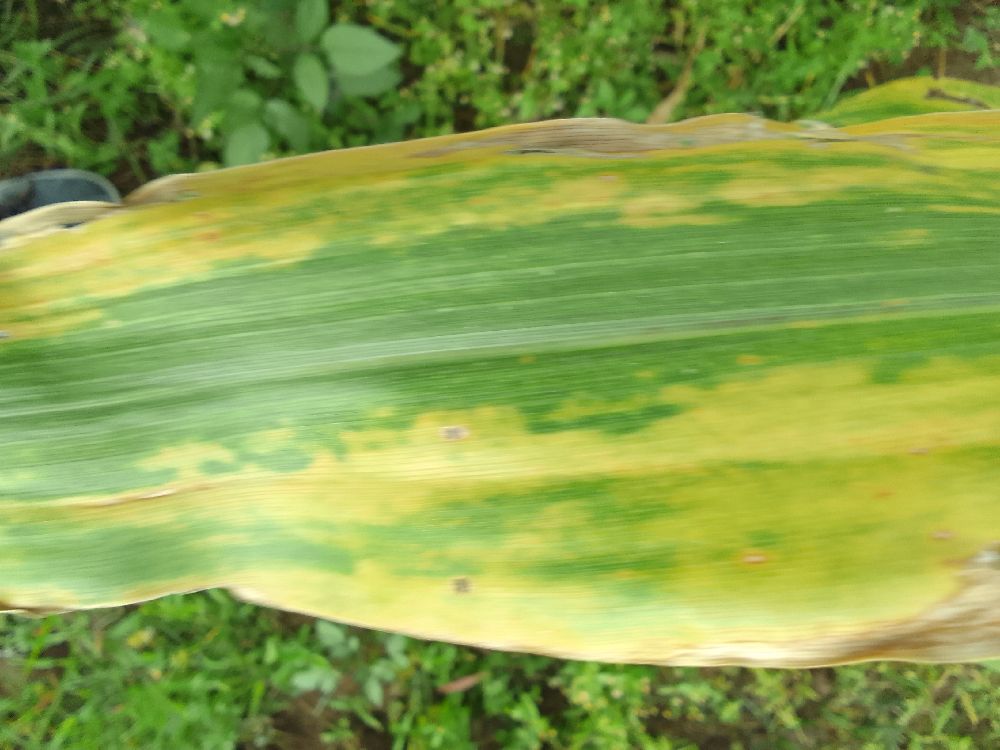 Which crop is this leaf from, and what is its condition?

maize, maize lethal necrosis
